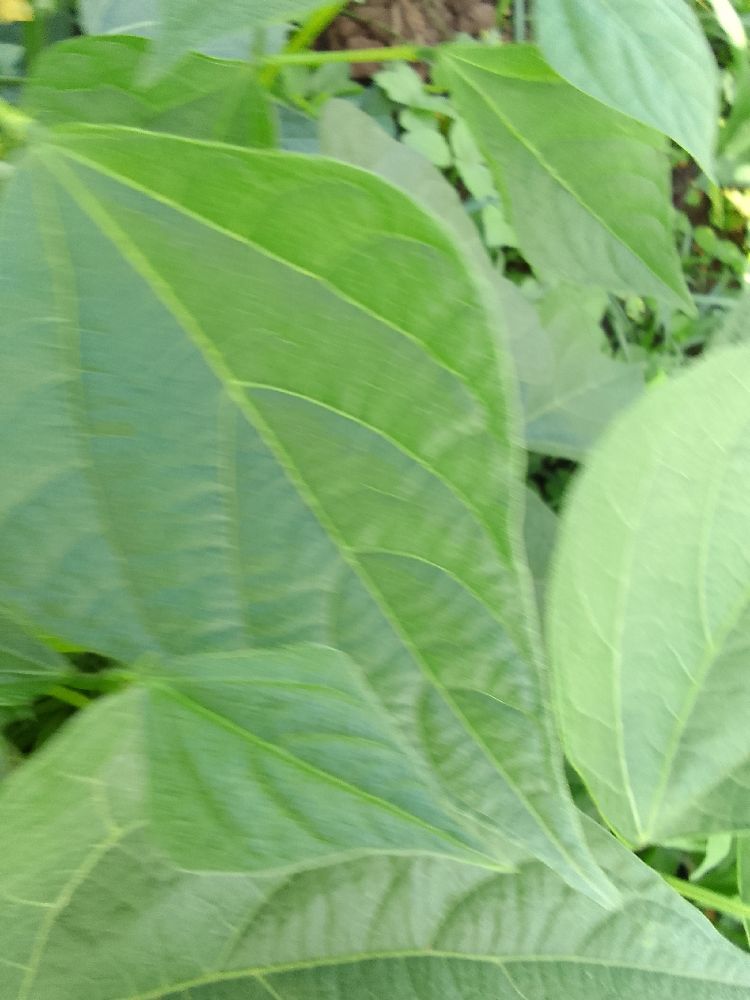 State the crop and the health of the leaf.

common bean, healthy
